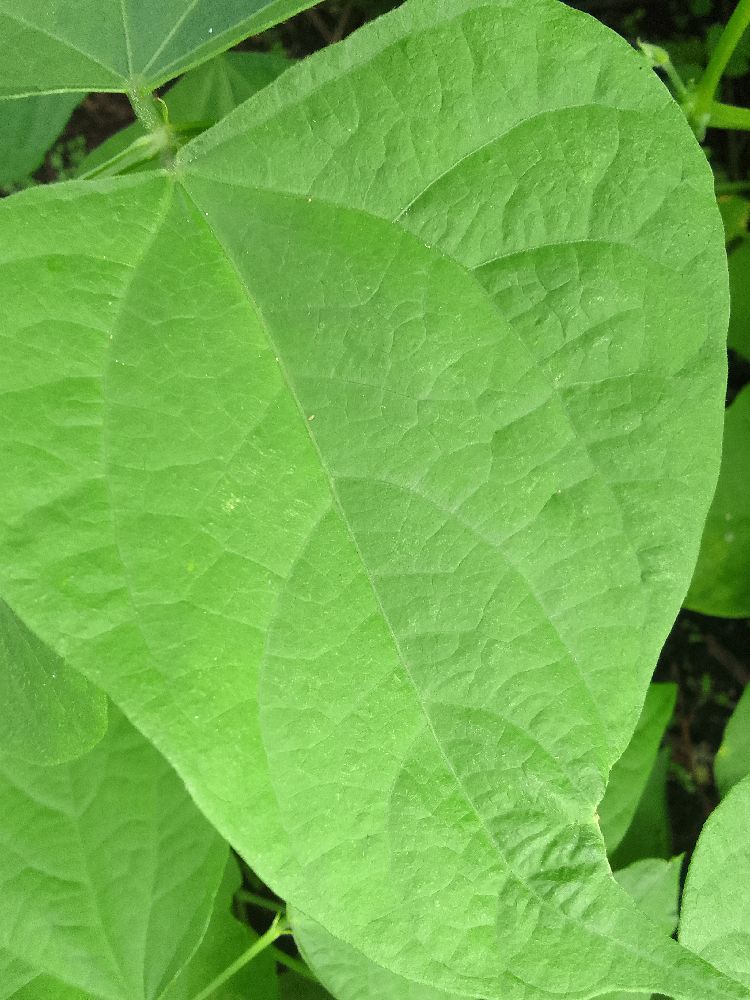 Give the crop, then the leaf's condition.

common bean, healthy
